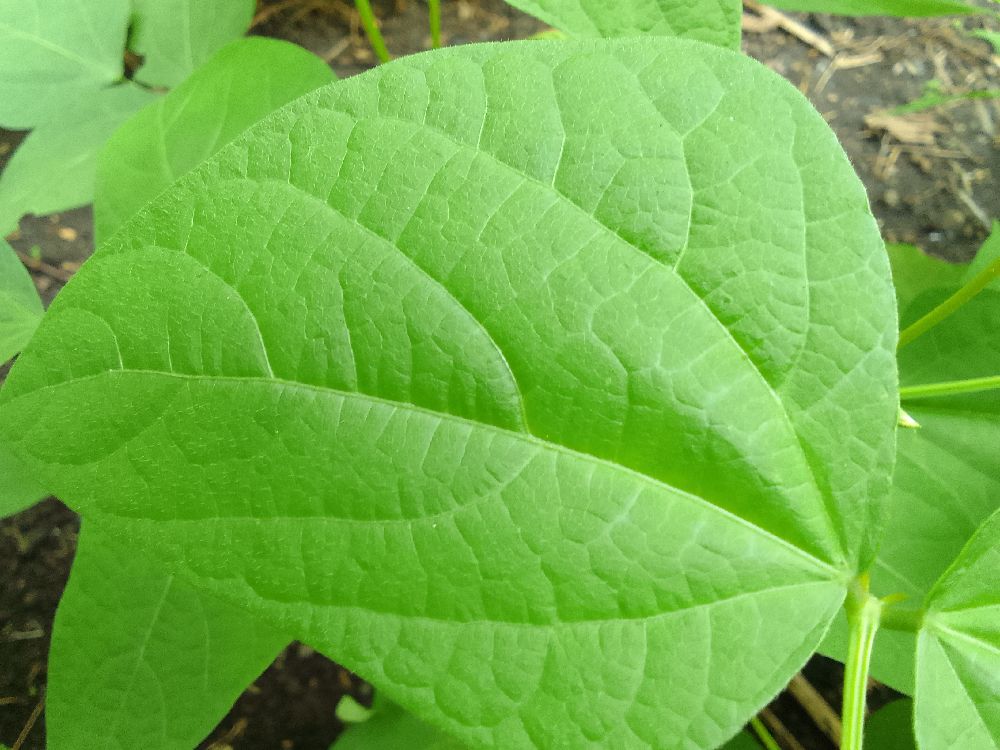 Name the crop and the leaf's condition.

common bean, healthy
